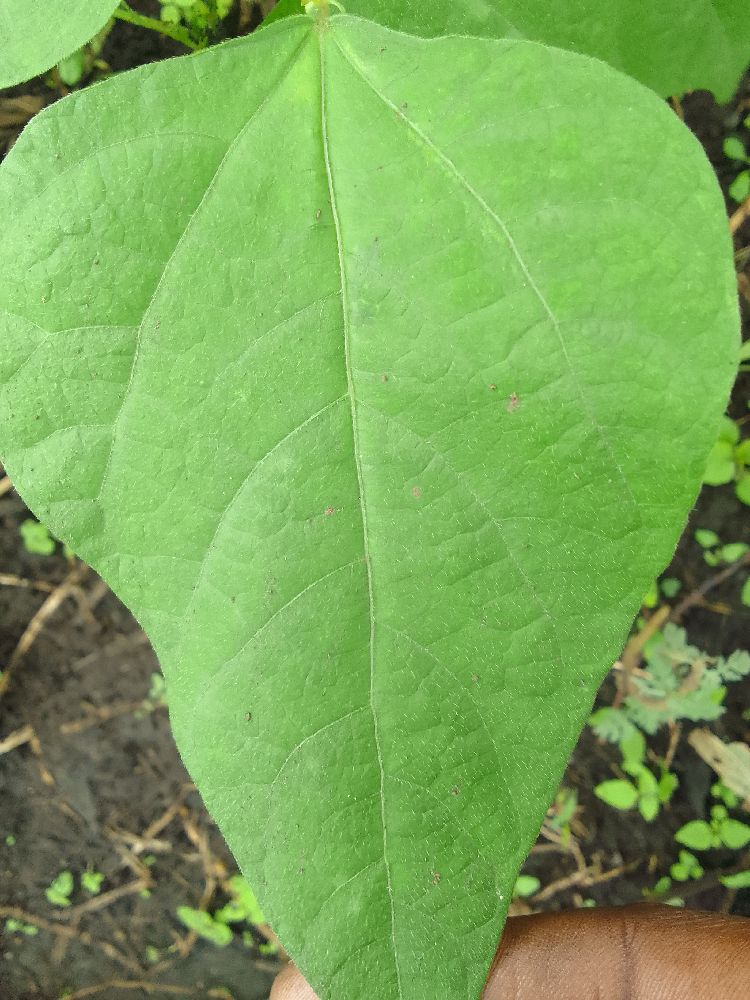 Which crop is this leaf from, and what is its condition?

common bean, healthy
